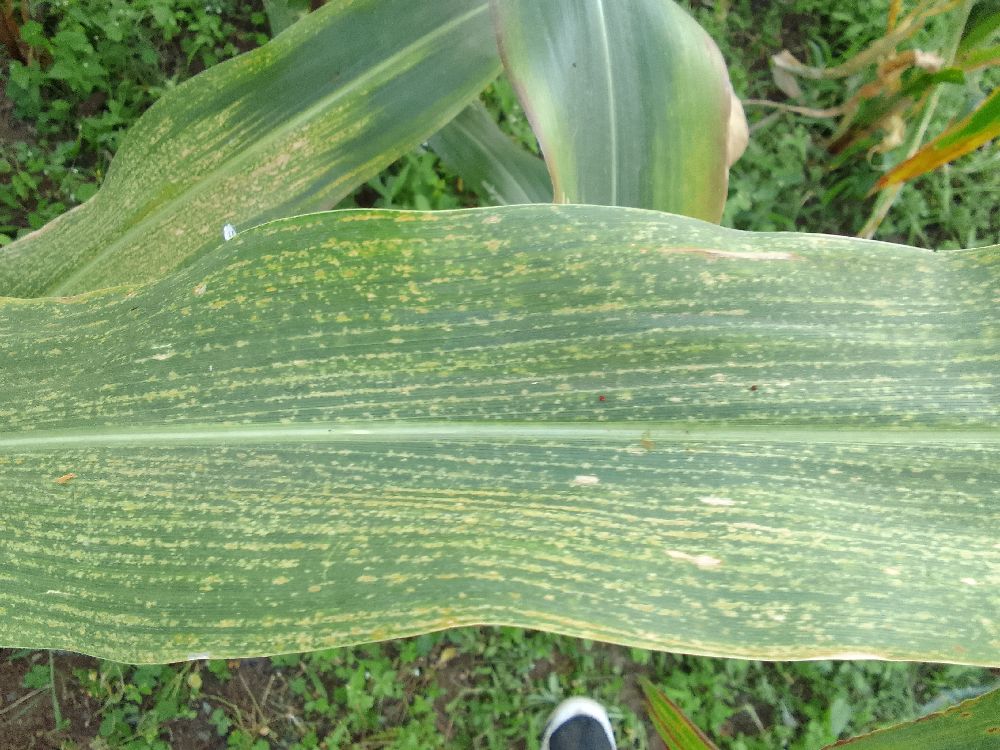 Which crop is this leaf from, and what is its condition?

maize, maize lethal necrosis
